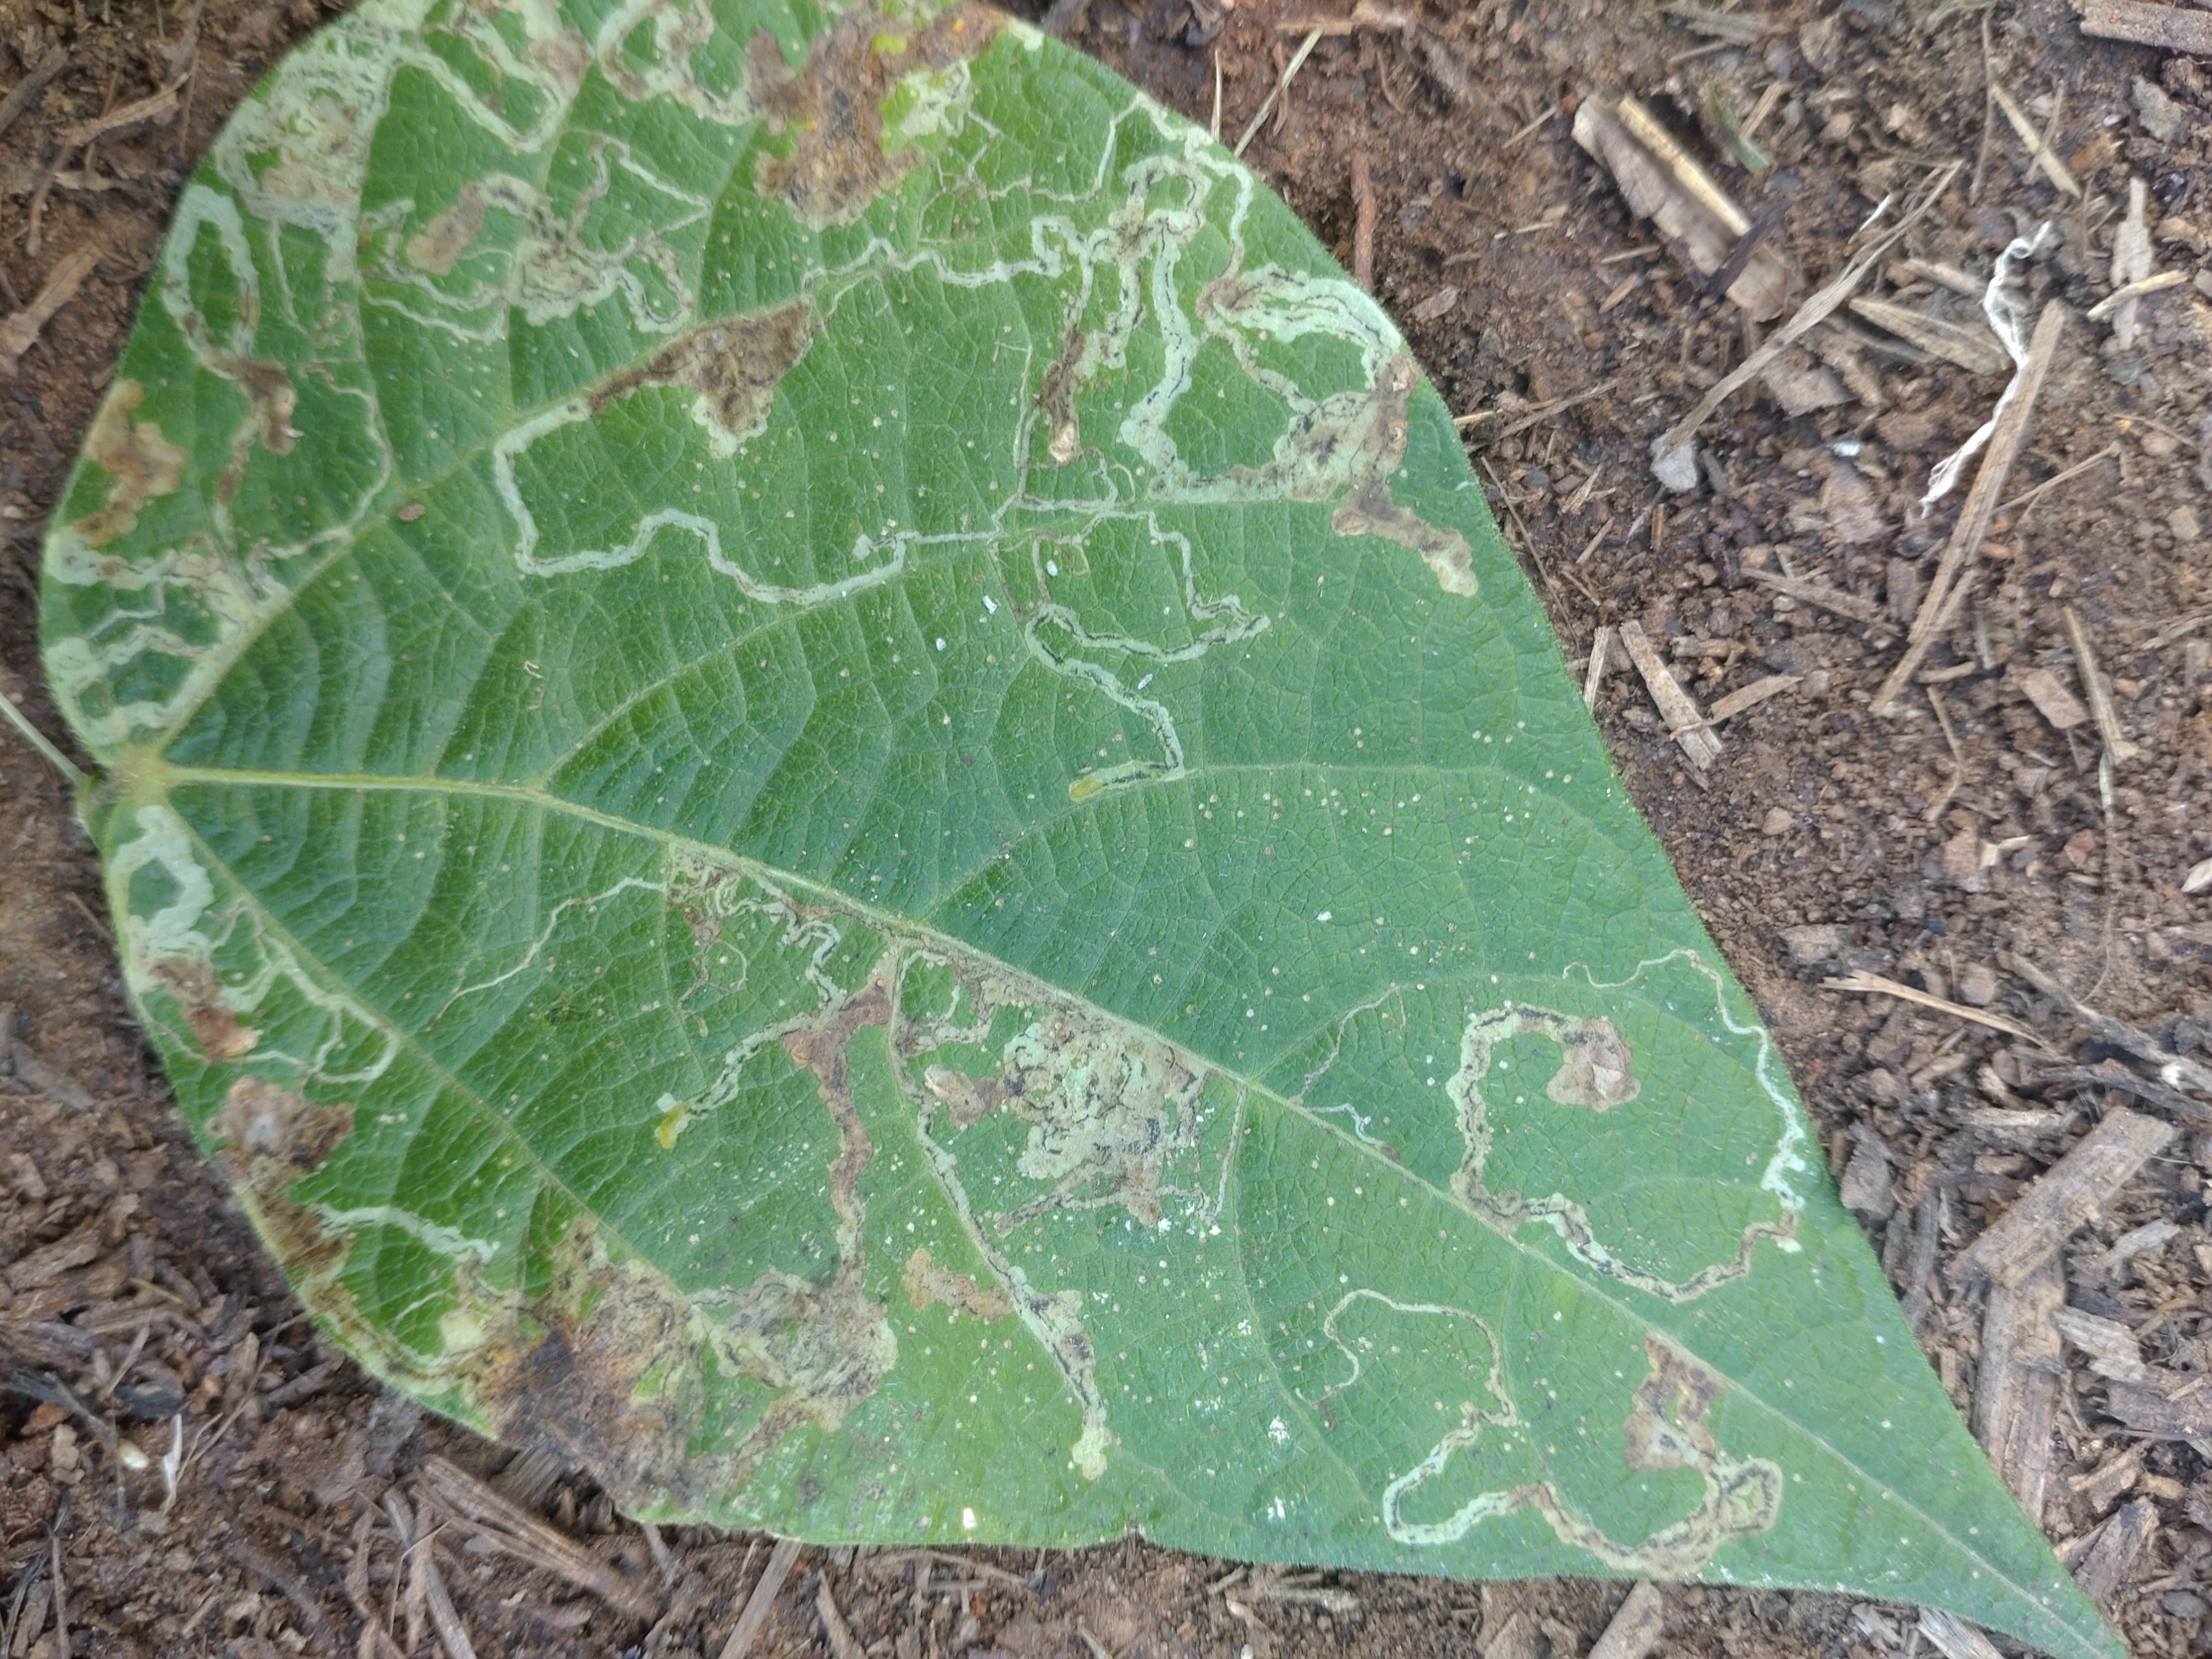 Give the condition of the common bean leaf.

anthracnose
